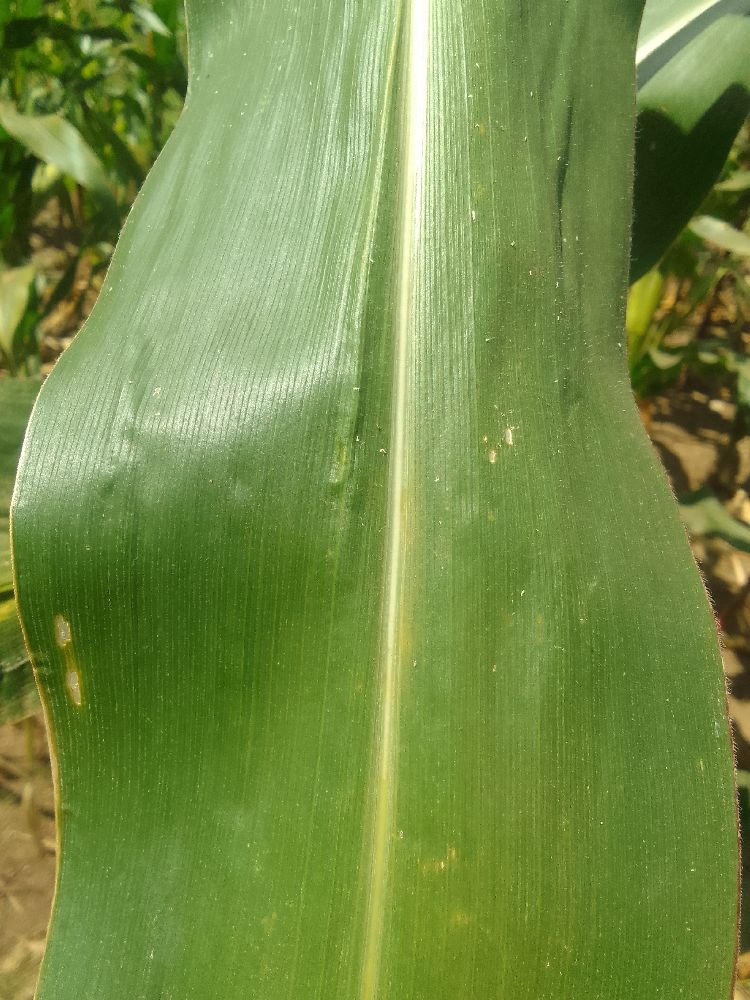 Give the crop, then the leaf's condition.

maize, healthy
